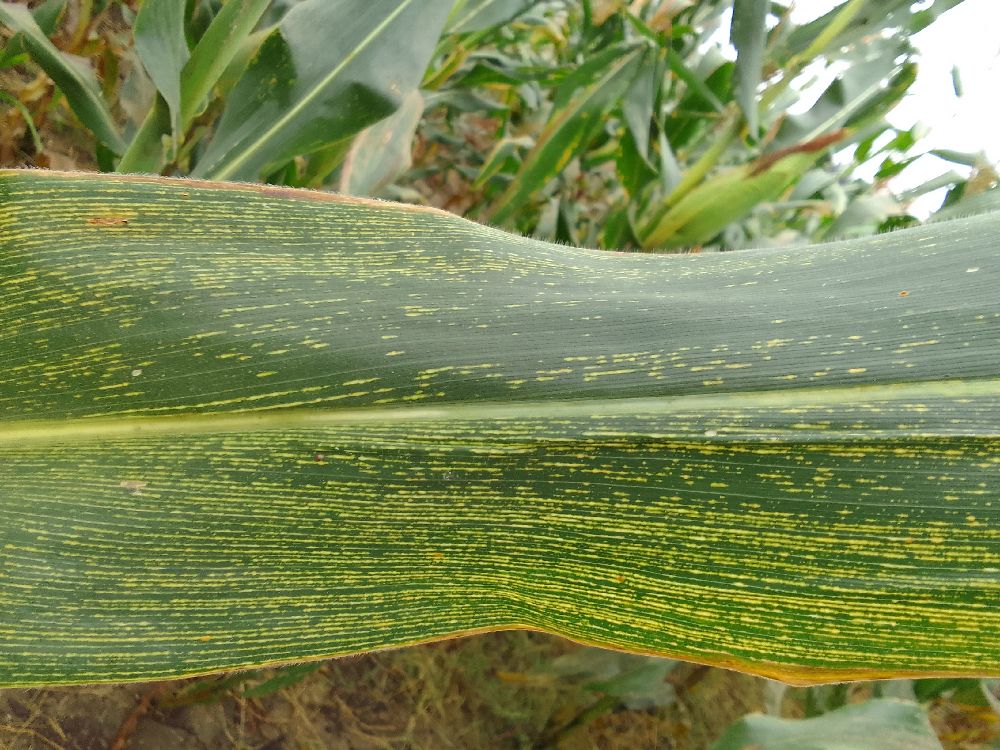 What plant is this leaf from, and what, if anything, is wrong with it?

maize, maize streak virus
